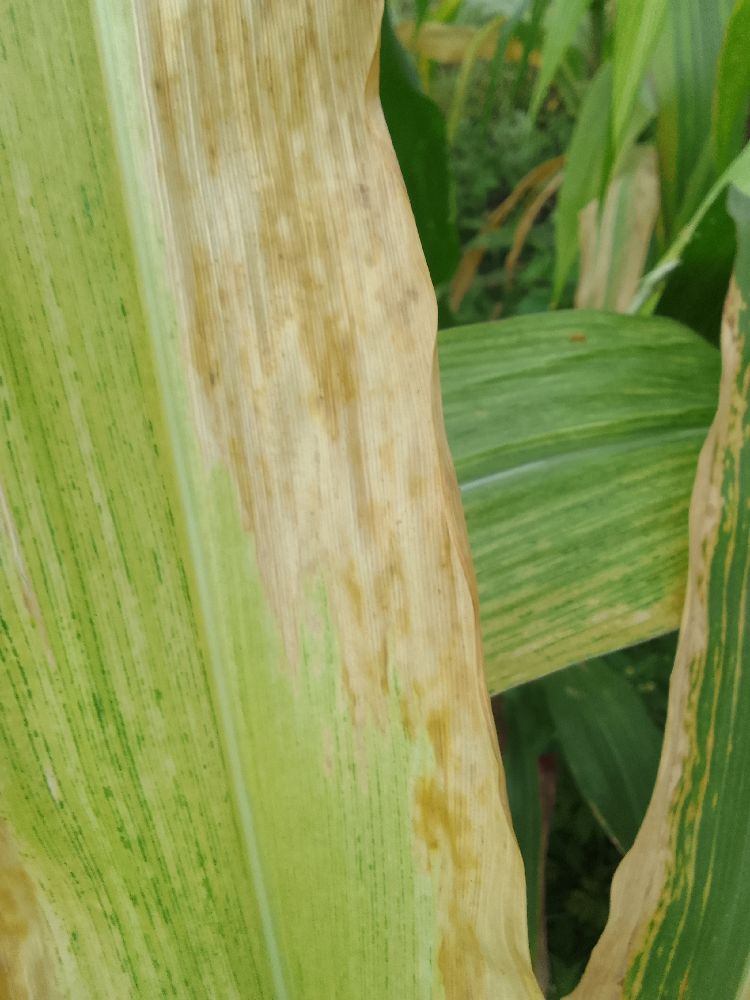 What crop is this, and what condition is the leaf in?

maize, maize lethal necrosis
